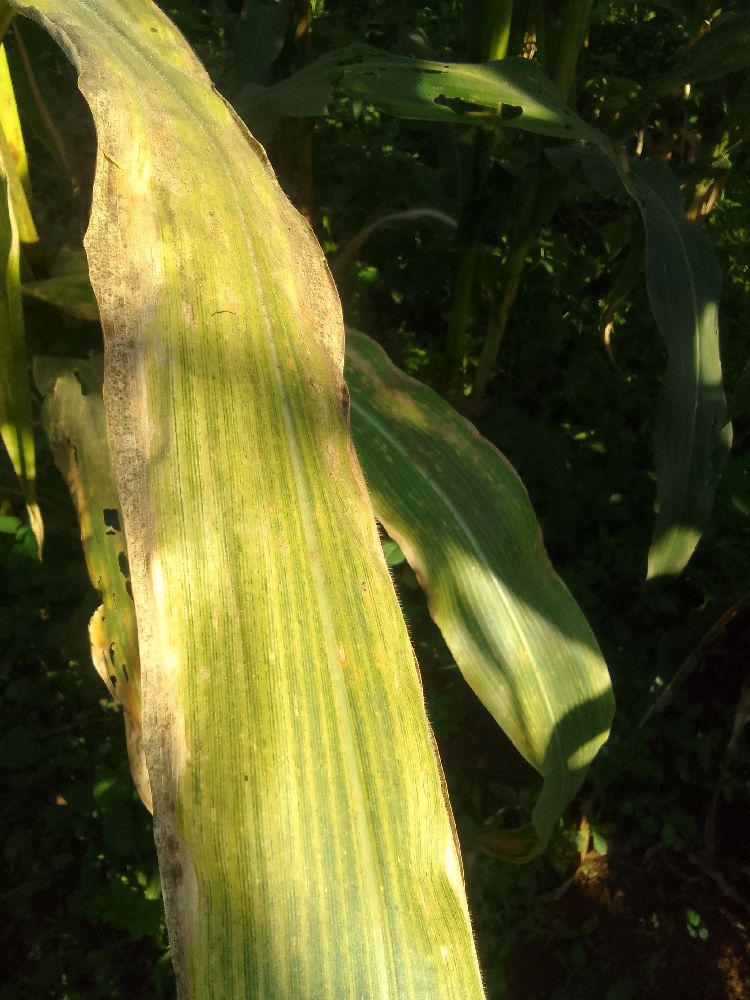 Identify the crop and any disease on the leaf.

maize, maize lethal necrosis
